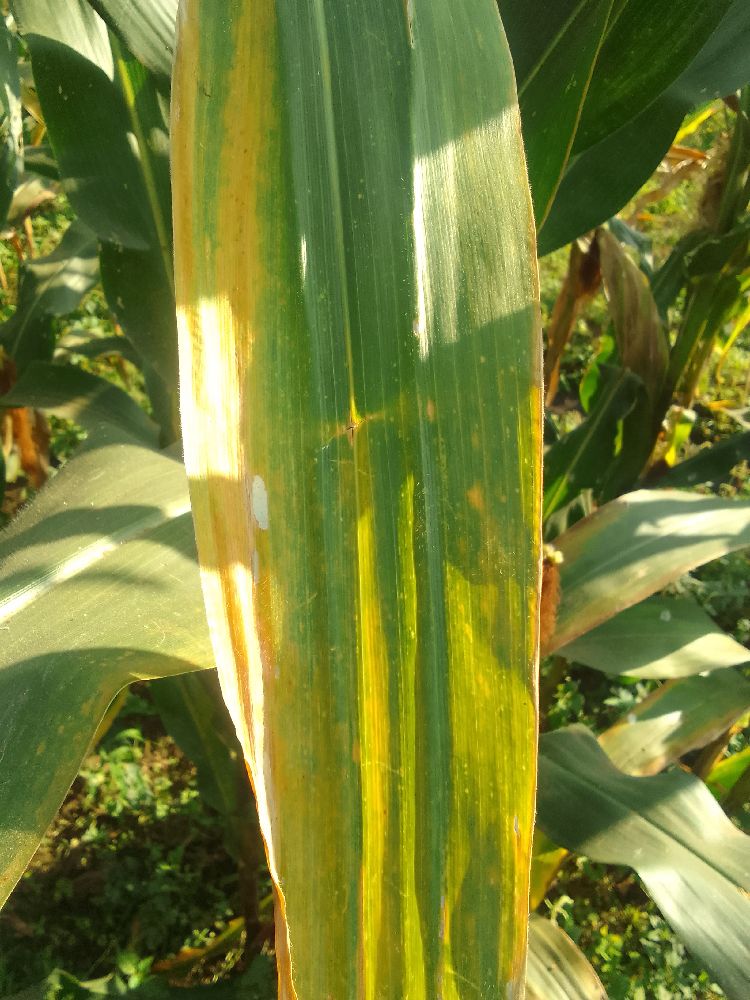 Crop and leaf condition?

maize, maize lethal necrosis
